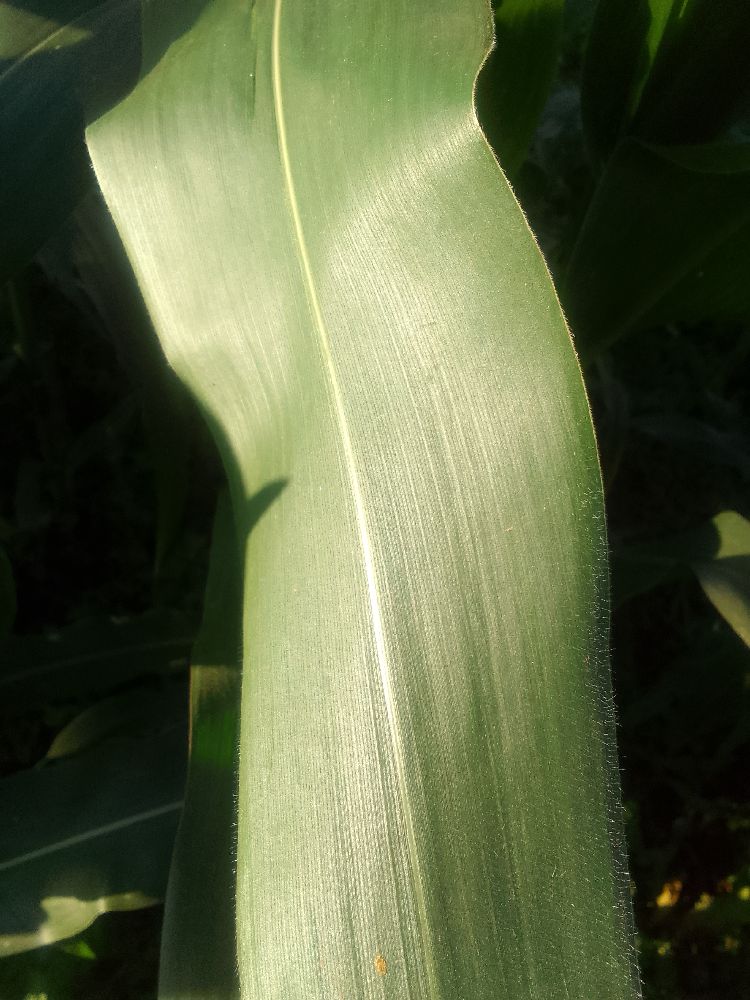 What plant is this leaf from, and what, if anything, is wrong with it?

maize, healthy
